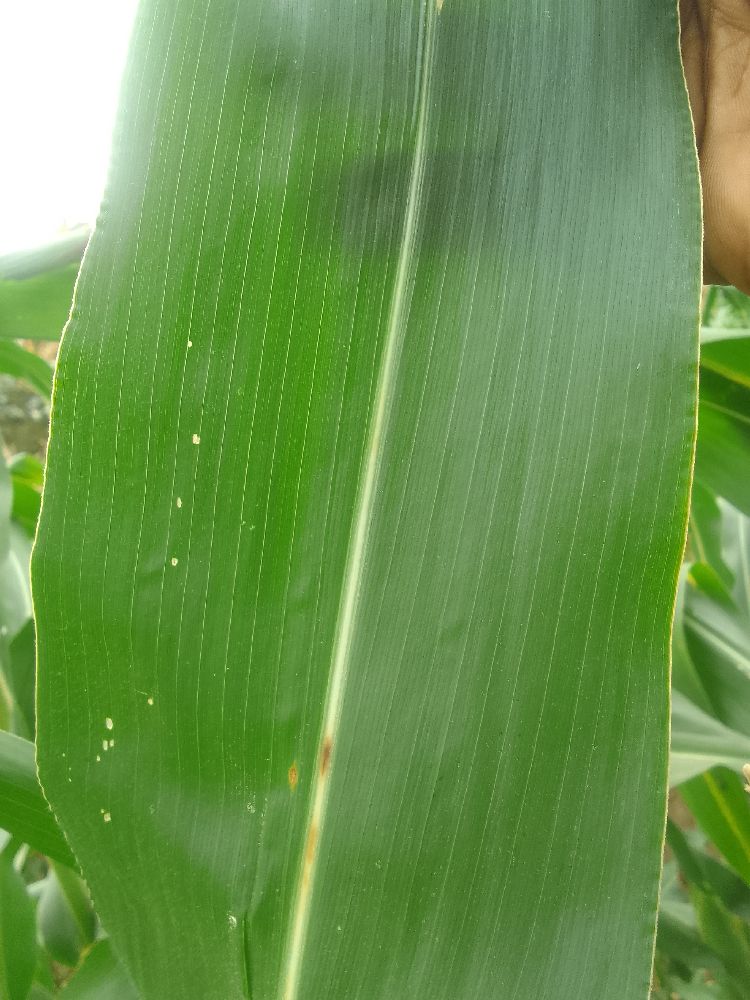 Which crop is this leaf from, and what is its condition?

maize, healthy
